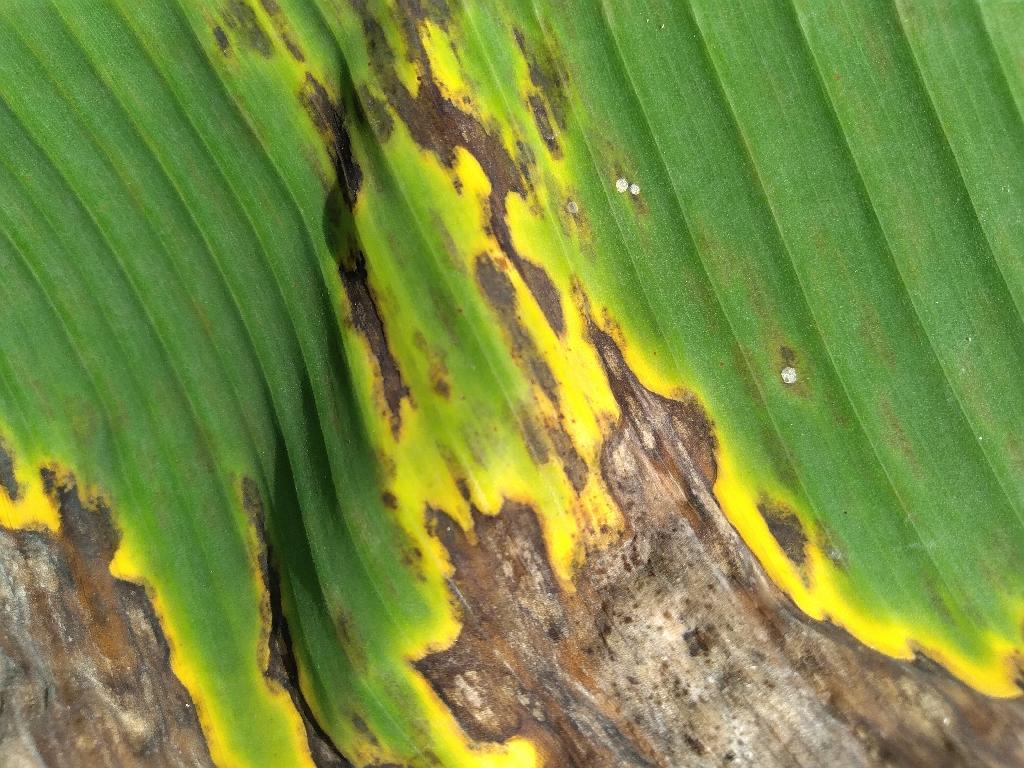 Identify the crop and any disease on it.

banana, black sigatoka
